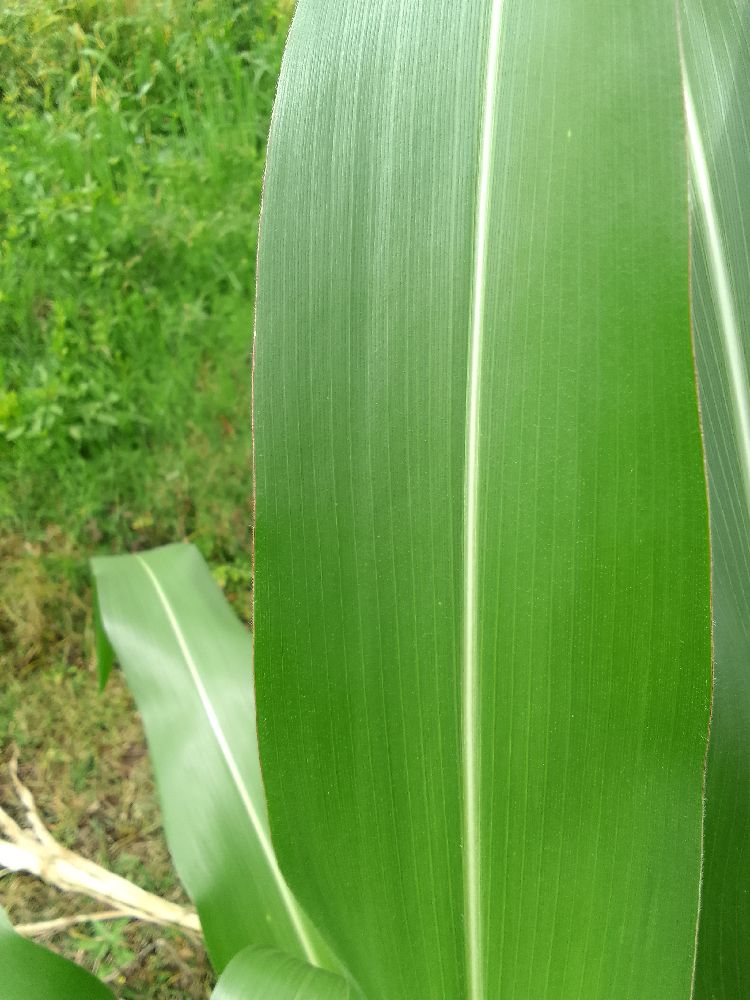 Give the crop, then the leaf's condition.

maize, healthy
